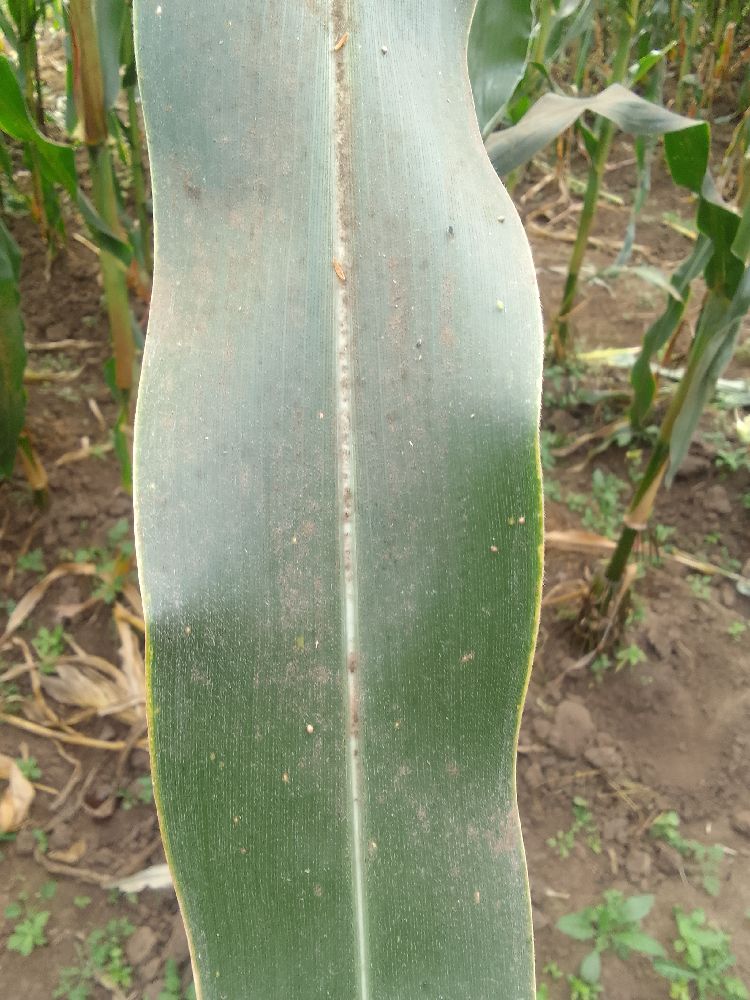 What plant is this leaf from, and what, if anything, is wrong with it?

maize, healthy
